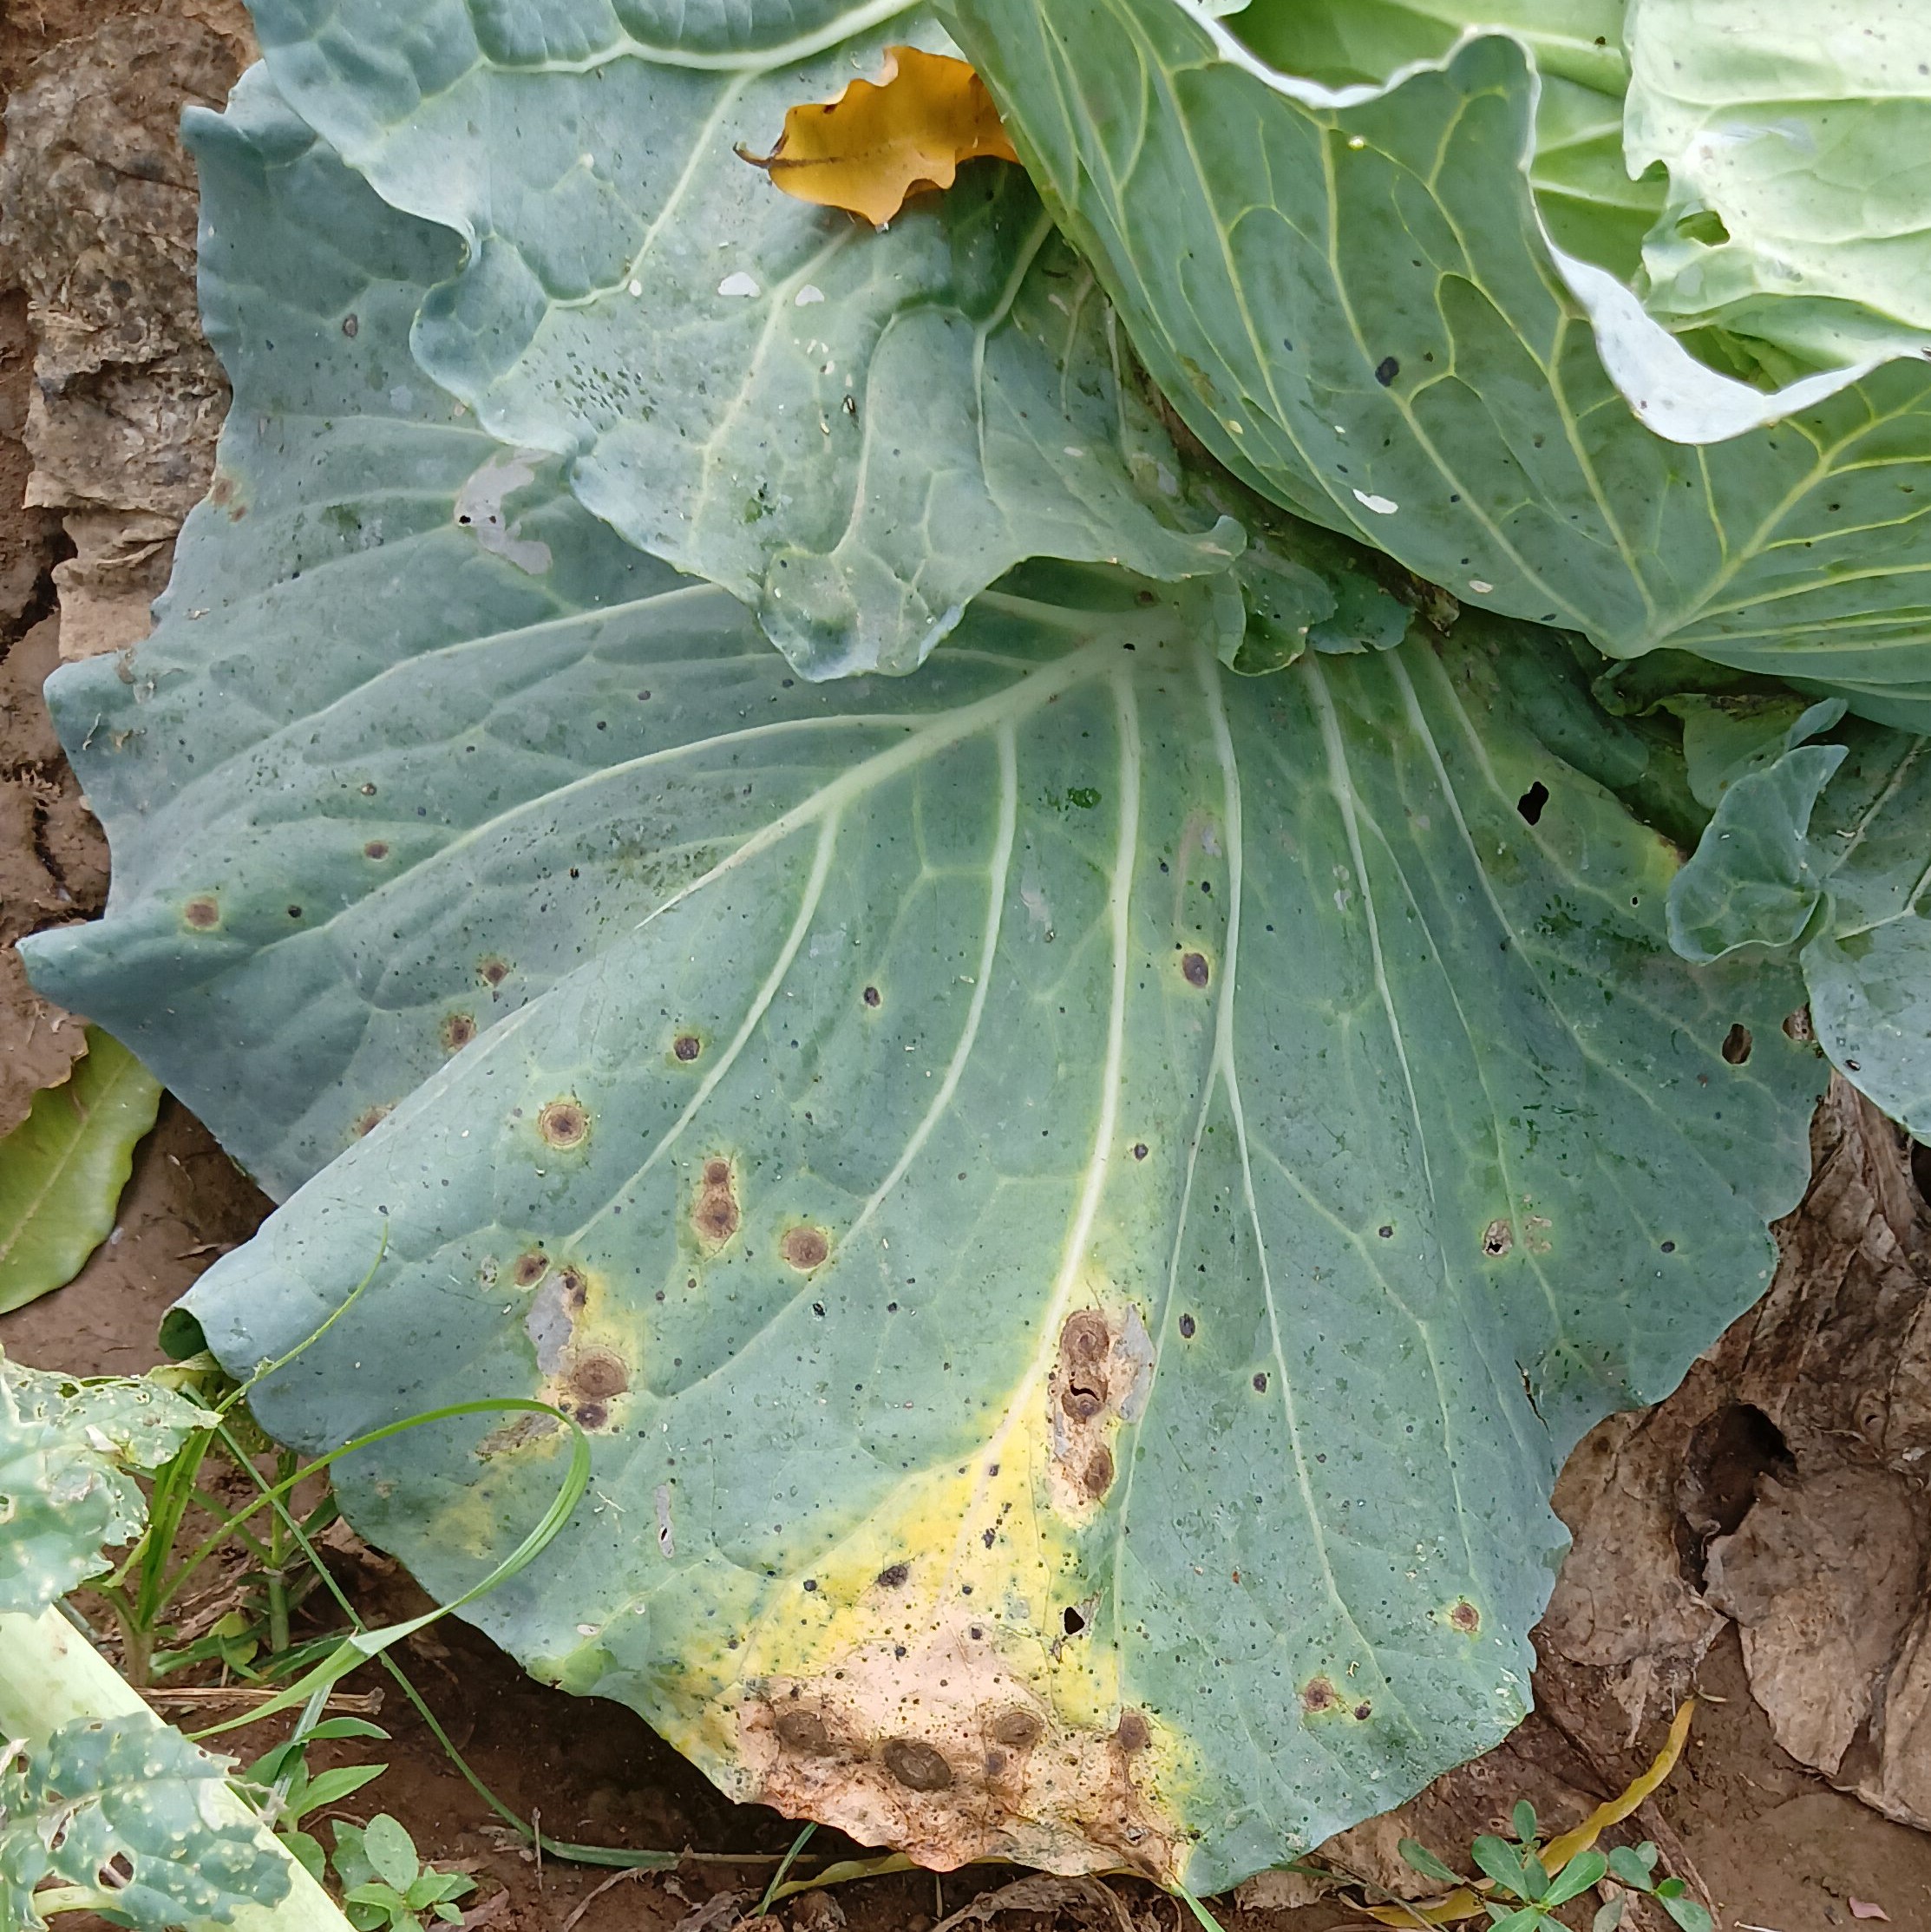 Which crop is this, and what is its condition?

cabbage, alternaria
